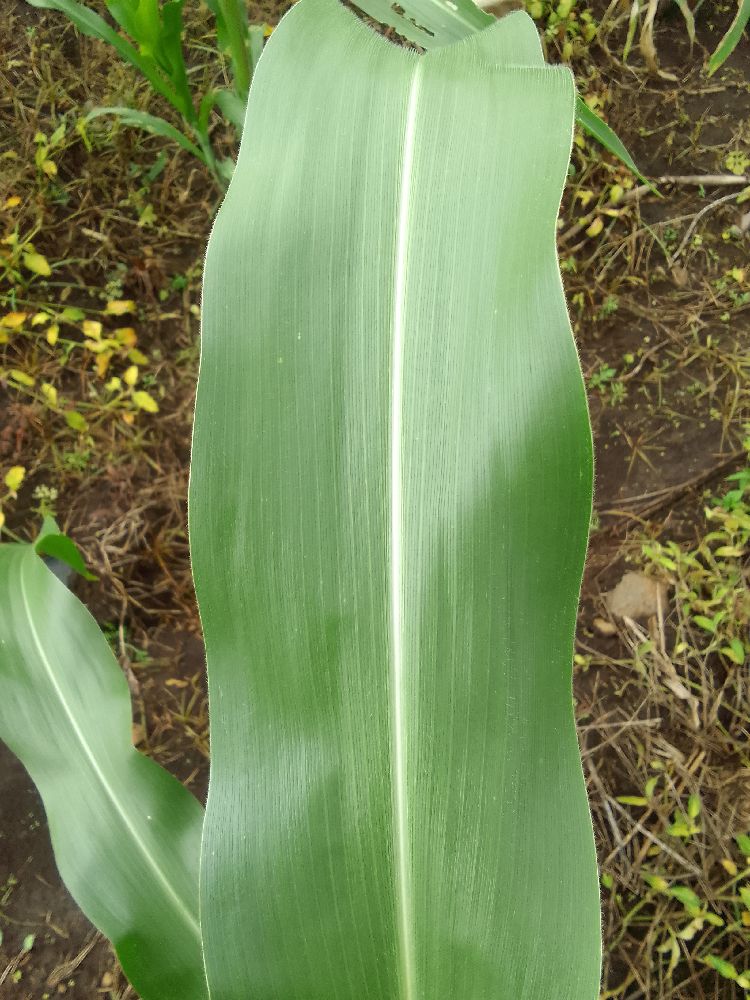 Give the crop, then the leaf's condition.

maize, healthy
